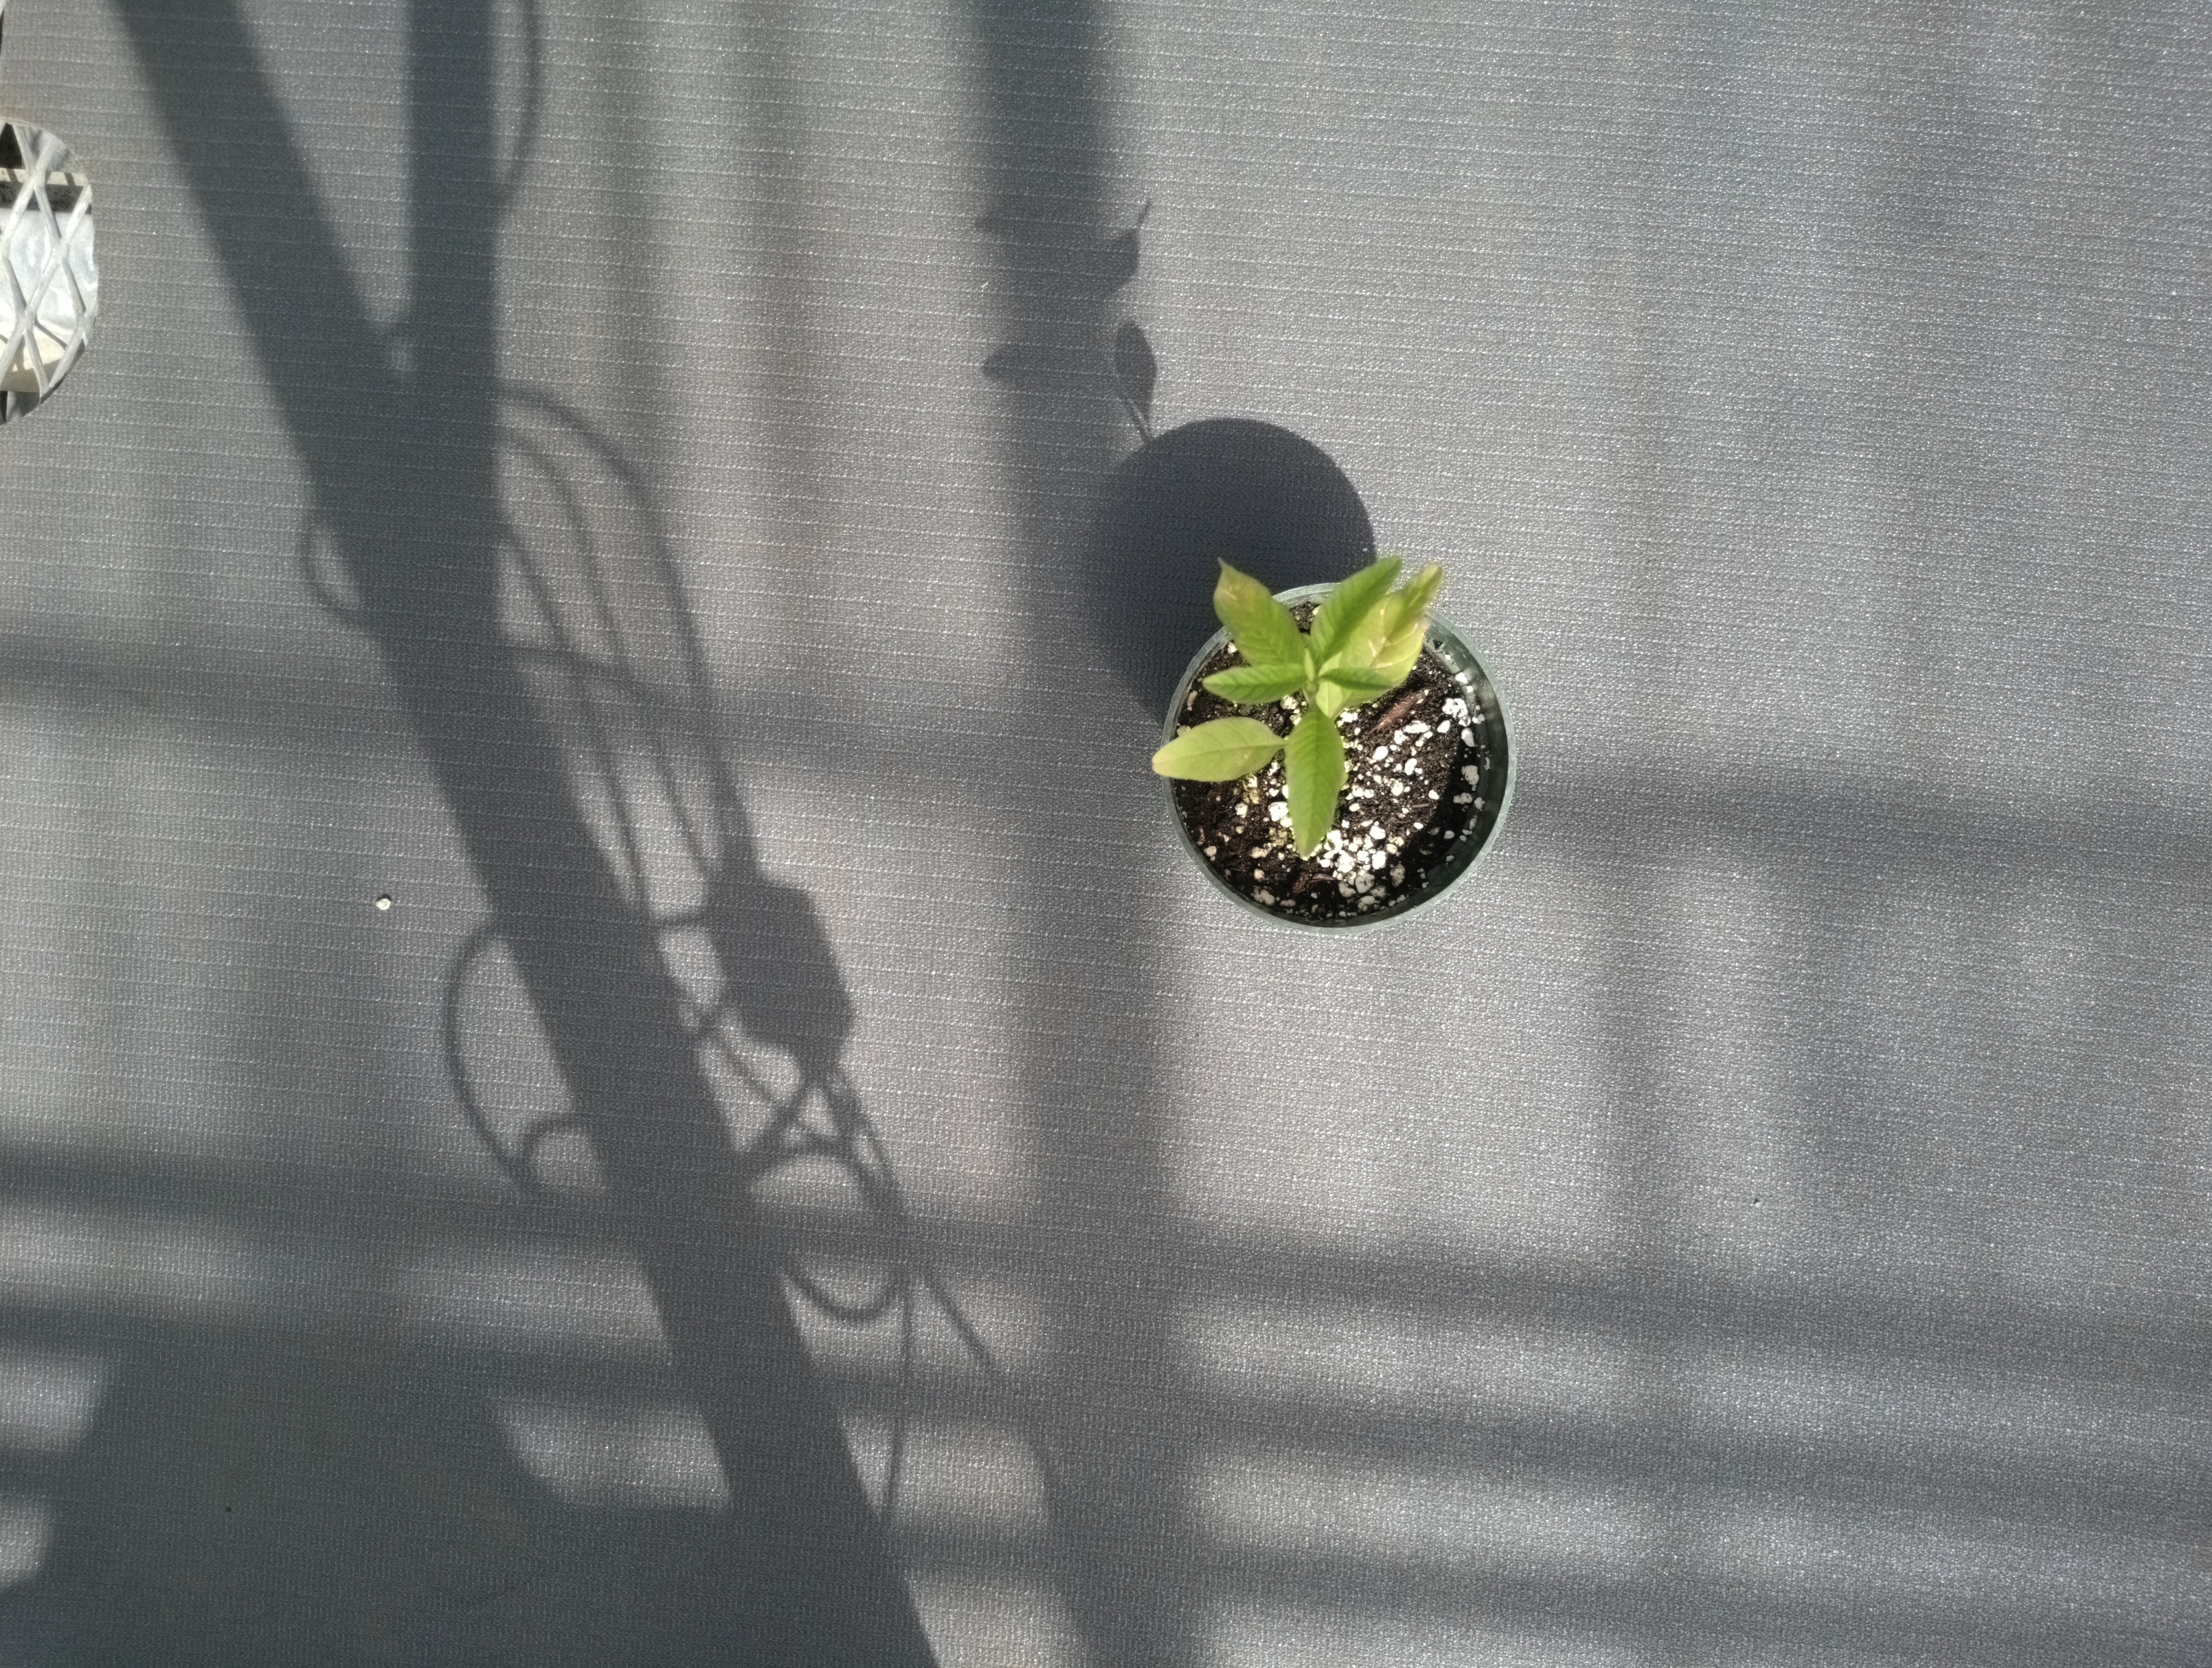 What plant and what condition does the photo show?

waterhemp, healthy untreated
